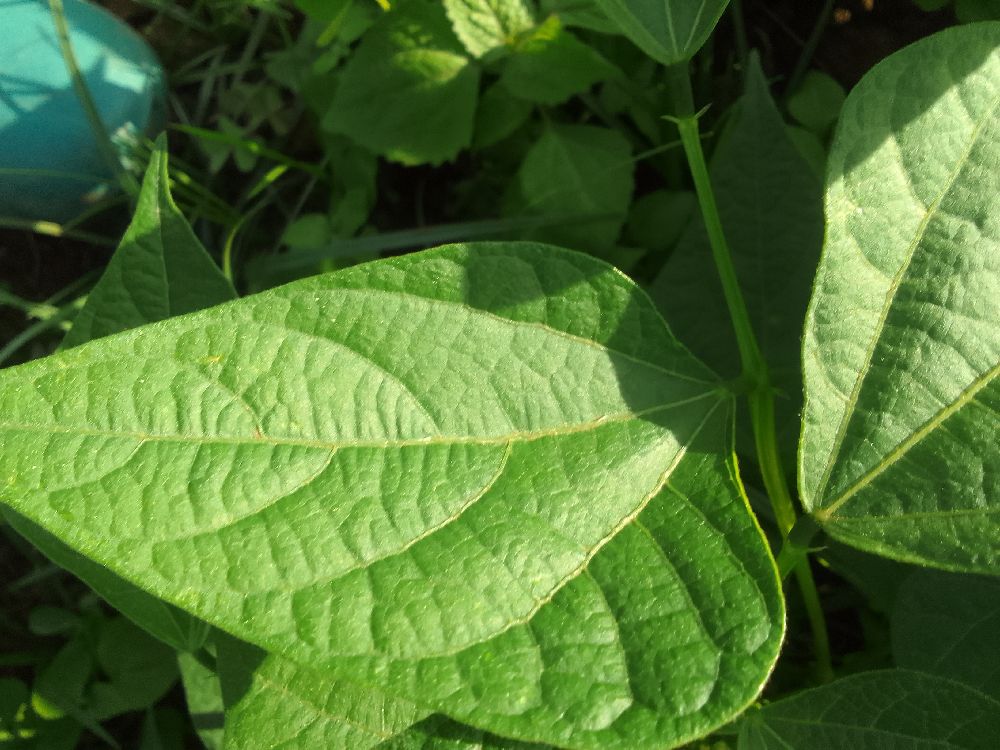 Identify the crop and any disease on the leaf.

common bean, healthy
